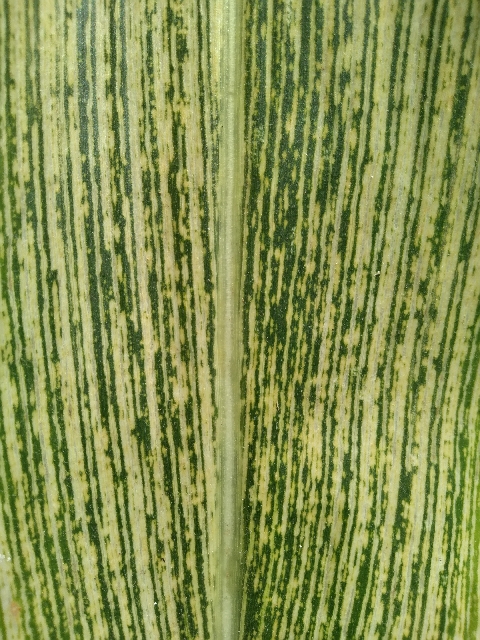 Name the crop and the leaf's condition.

maize, maize streak virus
